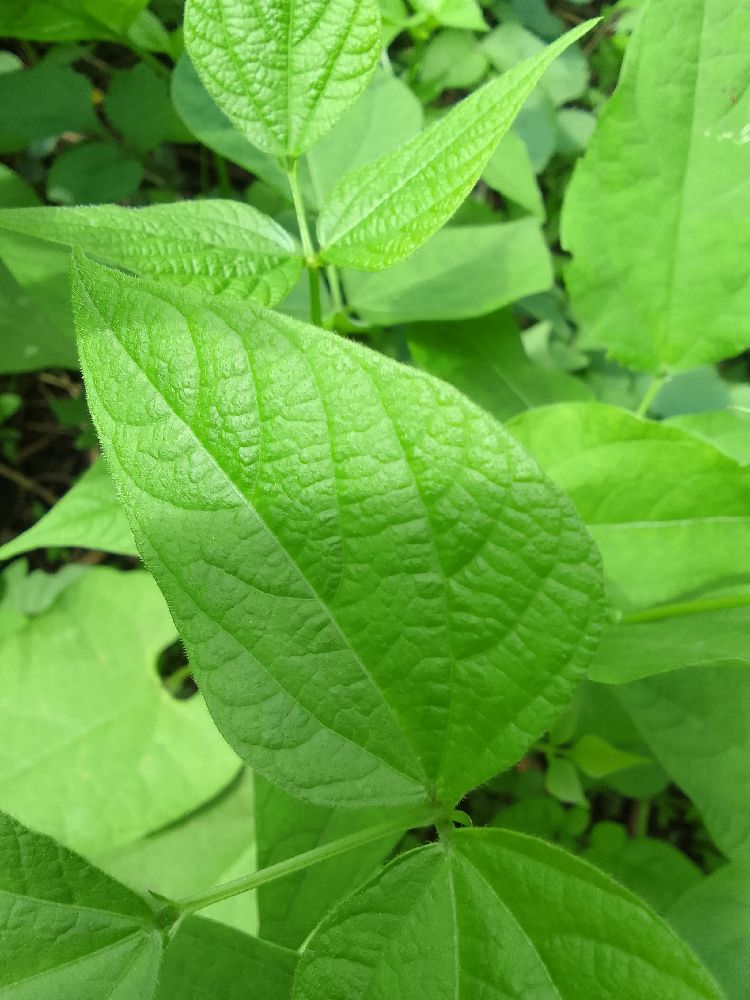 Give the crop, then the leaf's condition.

common bean, healthy
